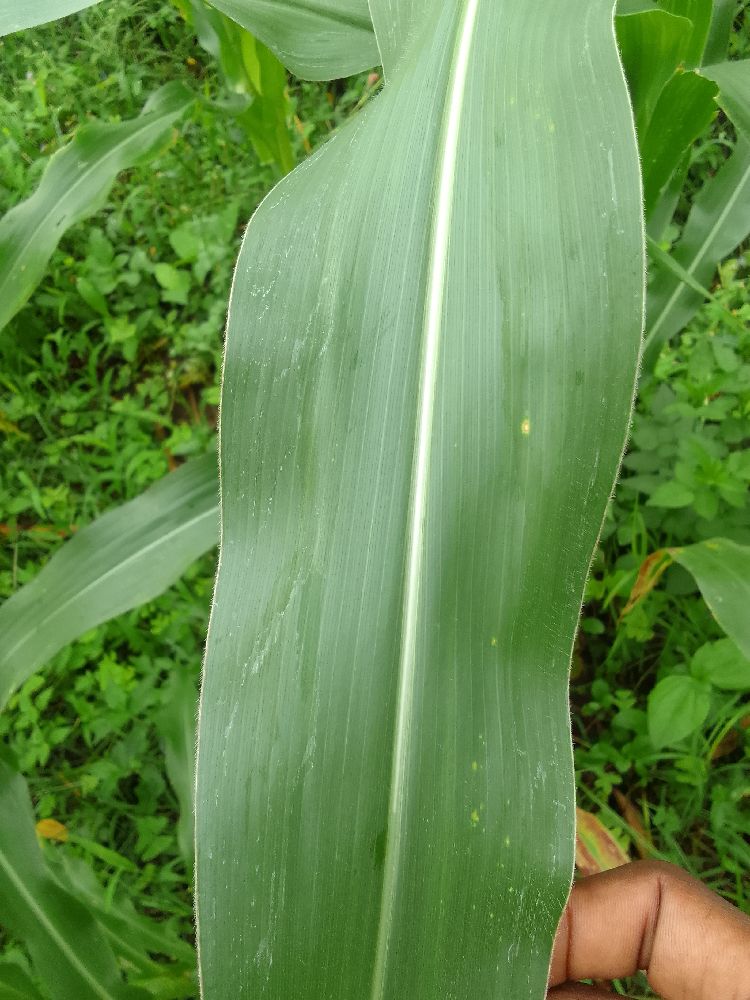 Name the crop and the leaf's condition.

maize, healthy
